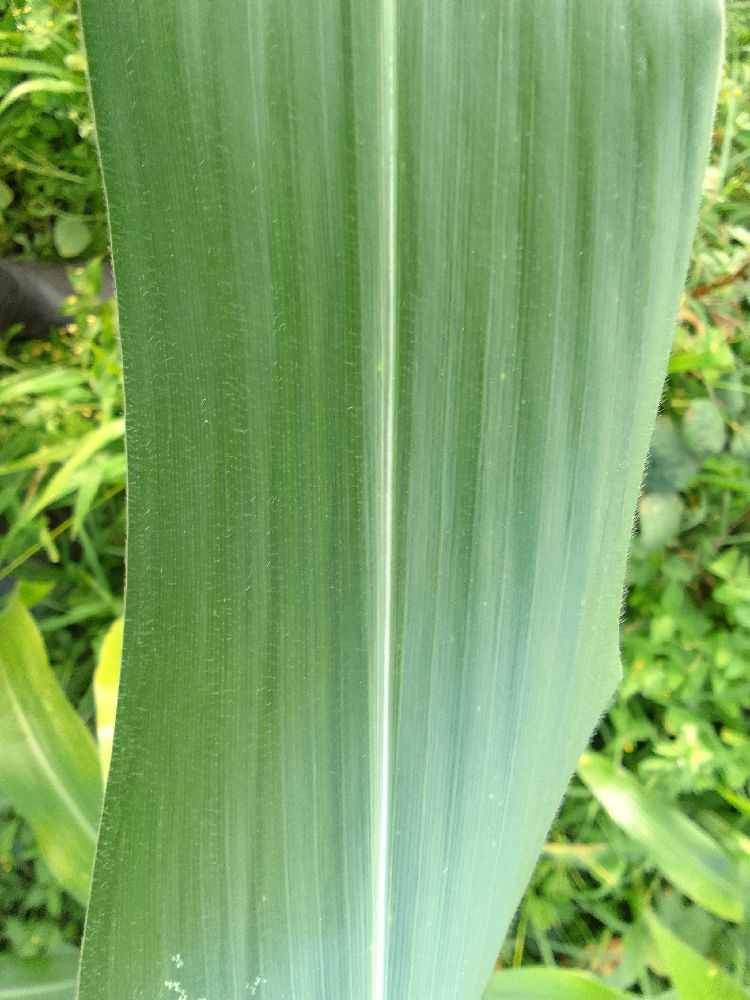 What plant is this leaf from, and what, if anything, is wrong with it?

maize, healthy
